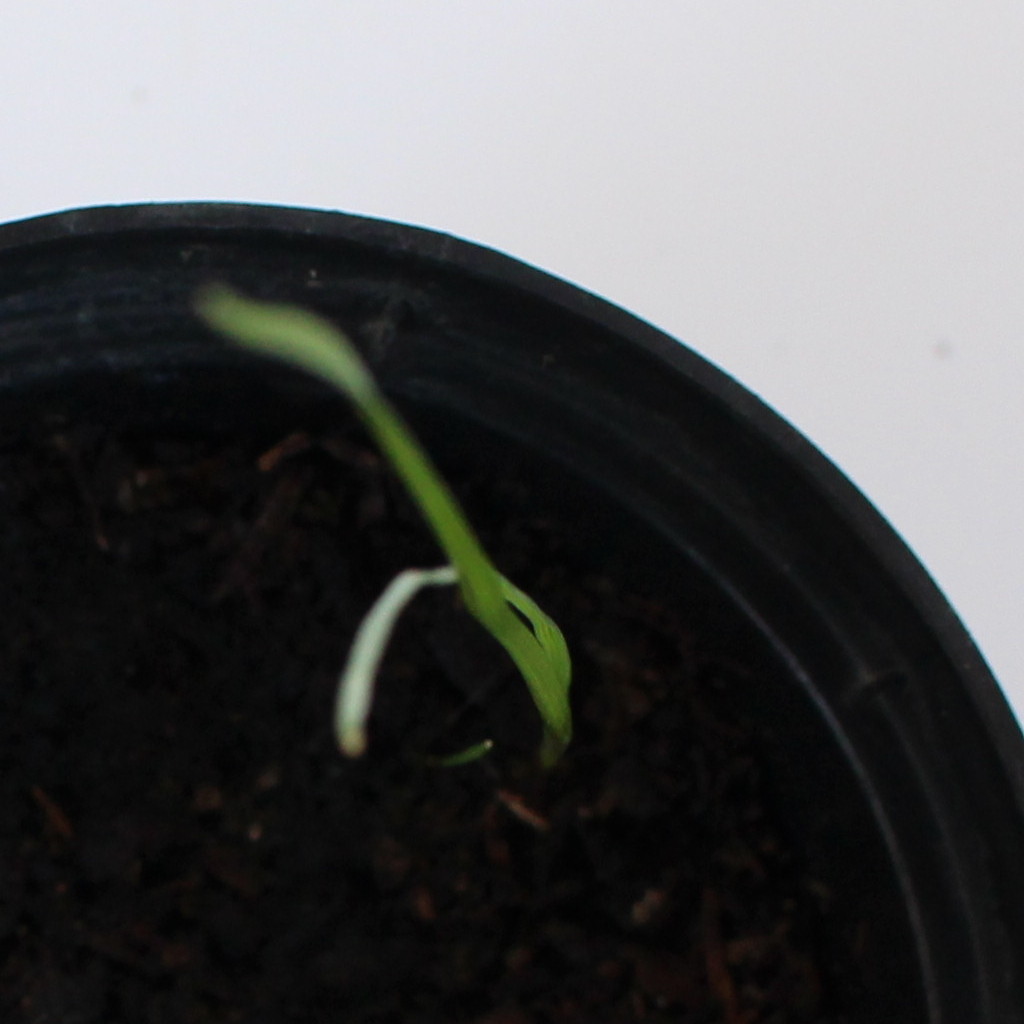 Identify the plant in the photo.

Lolium multiflorum
